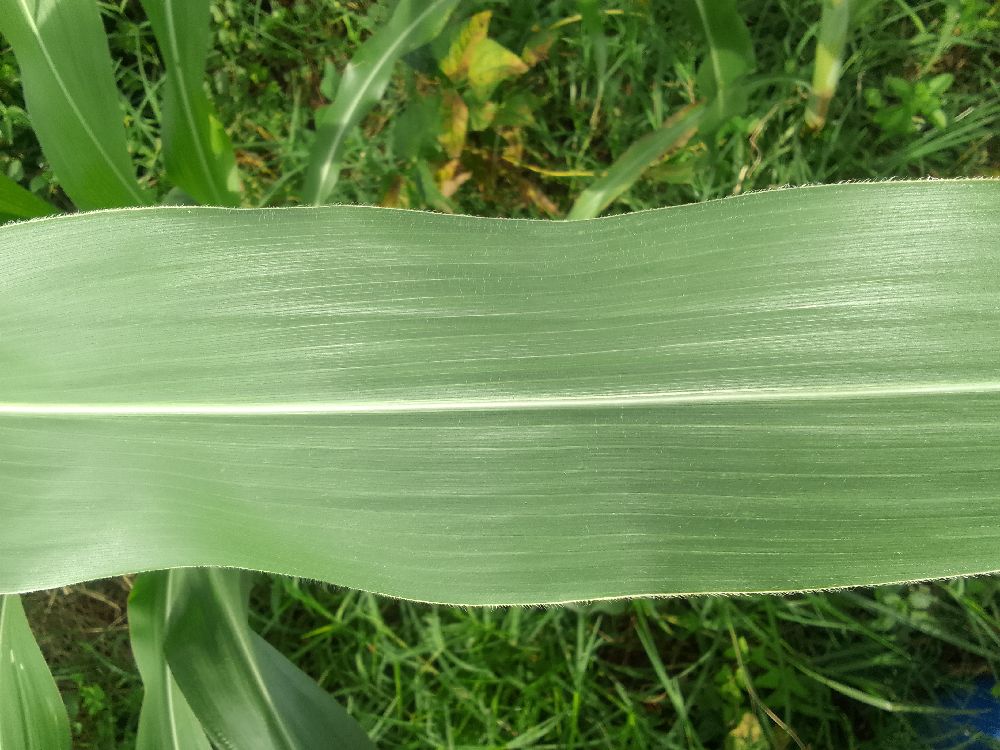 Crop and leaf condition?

maize, healthy
